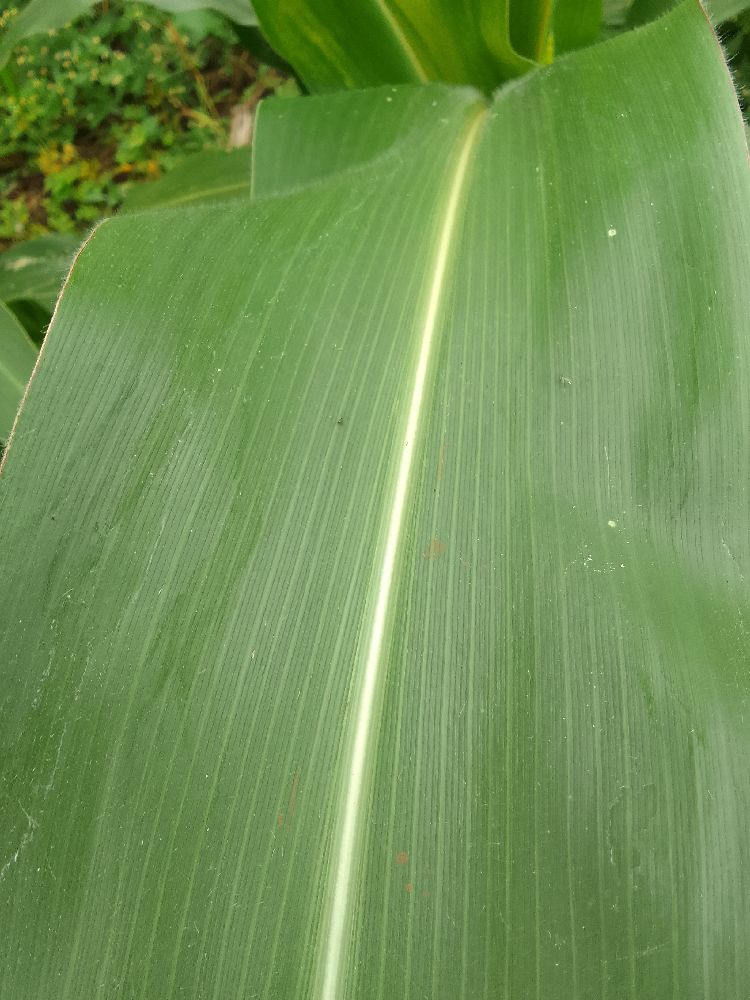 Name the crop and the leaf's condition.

maize, healthy
